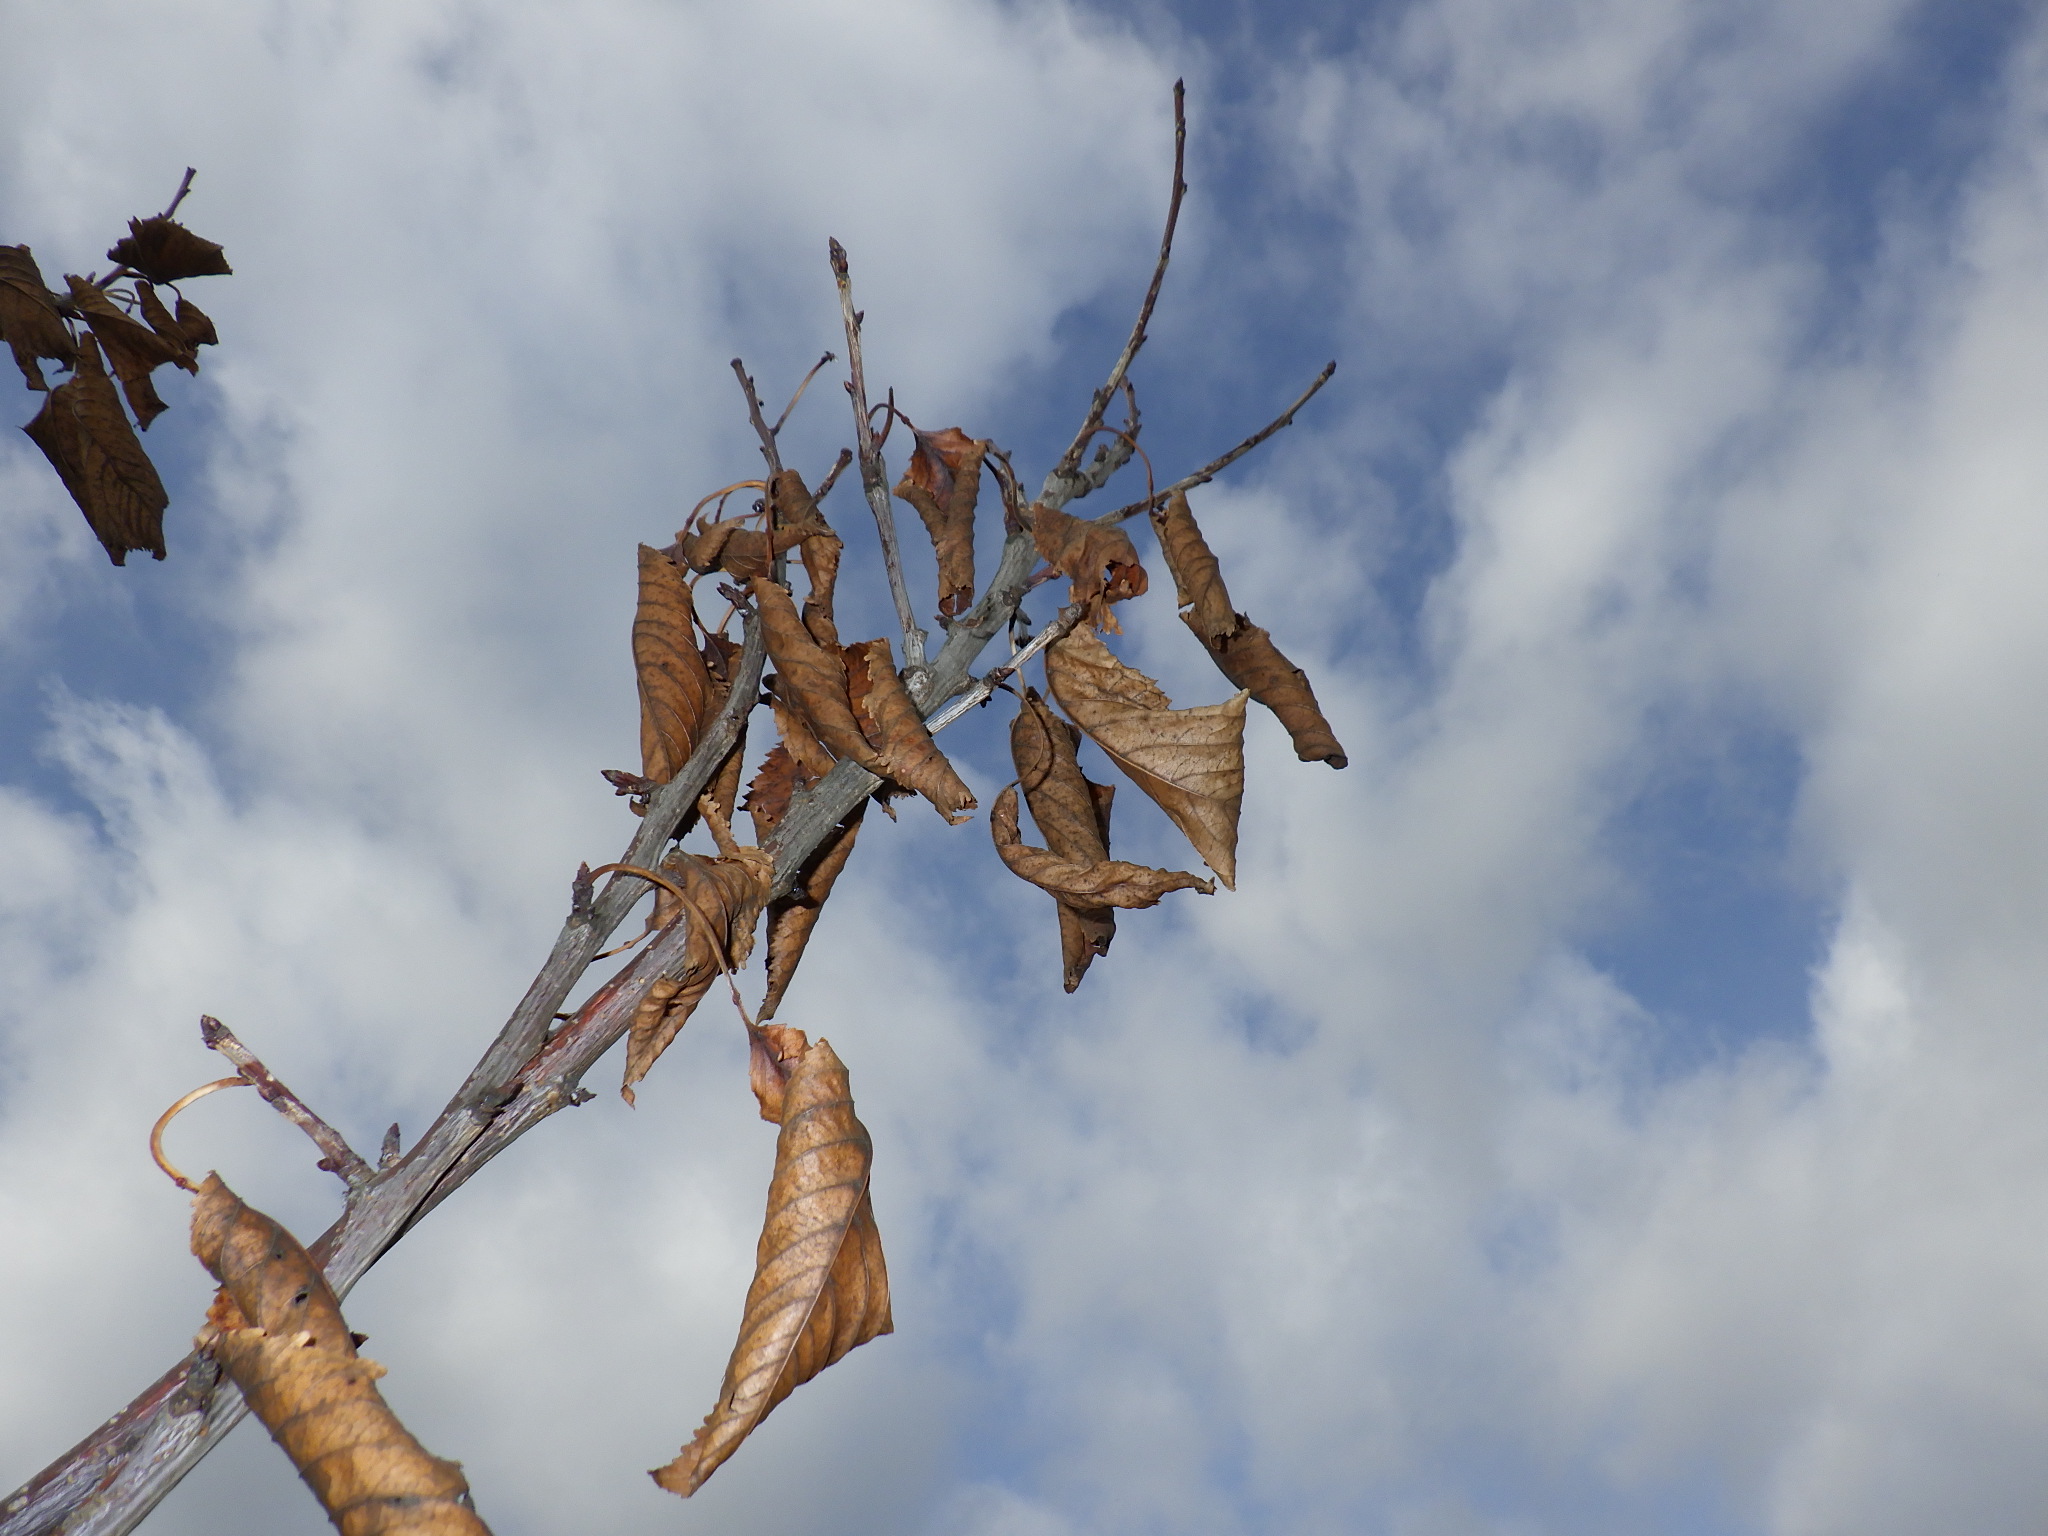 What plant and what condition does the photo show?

cherry, necrosis
